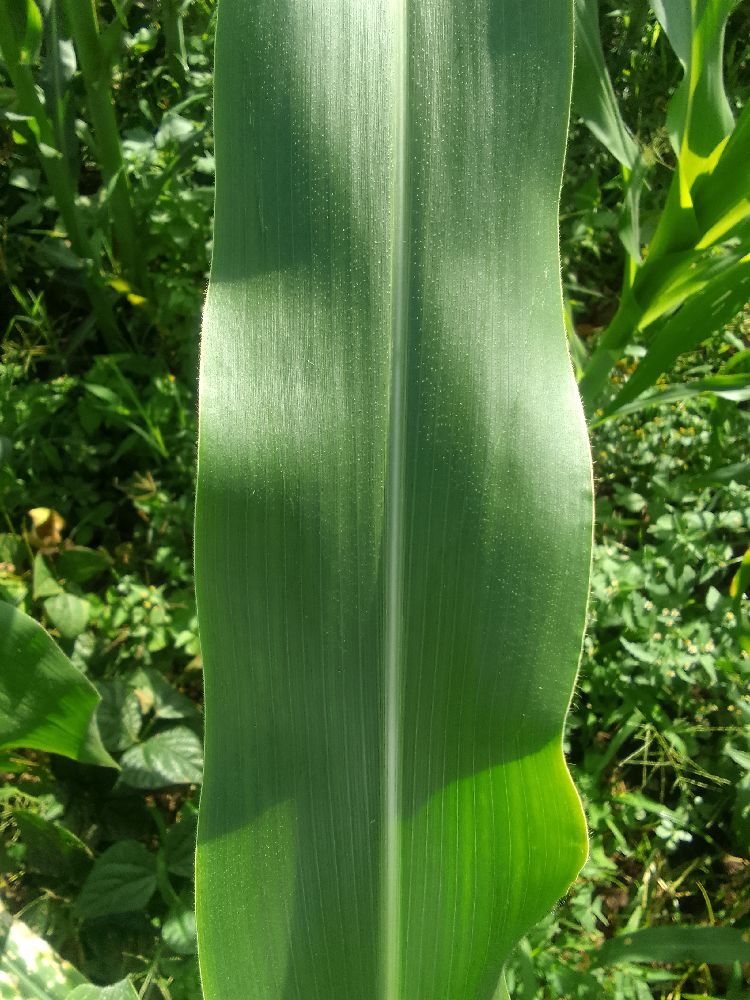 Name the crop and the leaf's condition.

maize, healthy
